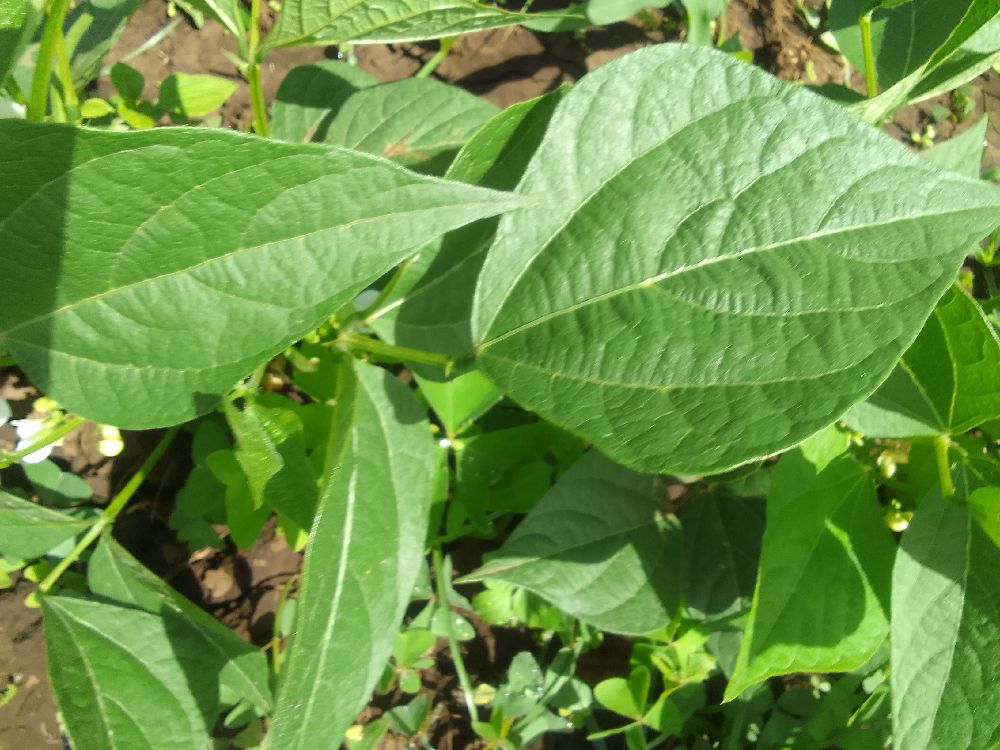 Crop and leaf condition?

common bean, healthy
